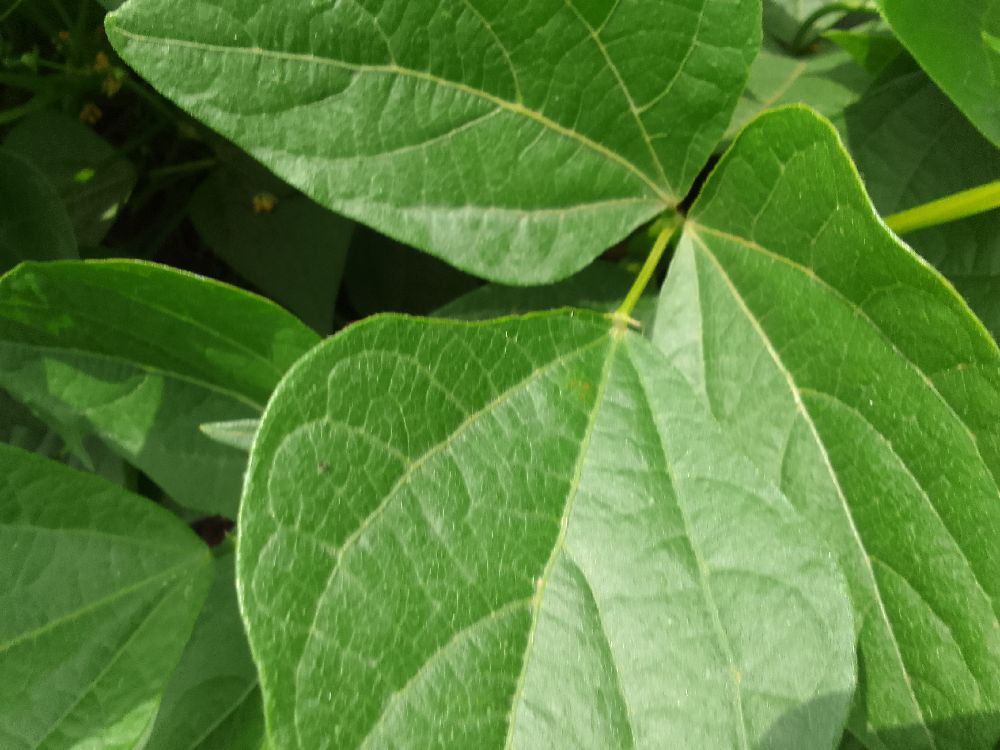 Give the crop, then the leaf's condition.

common bean, healthy
